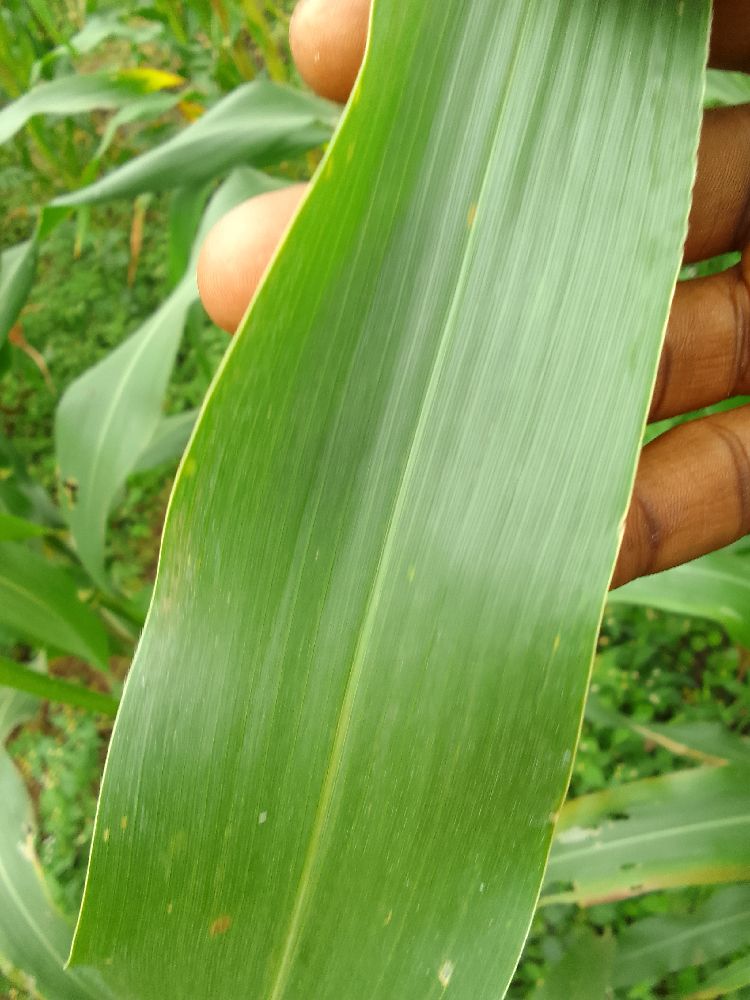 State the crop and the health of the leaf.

maize, healthy
